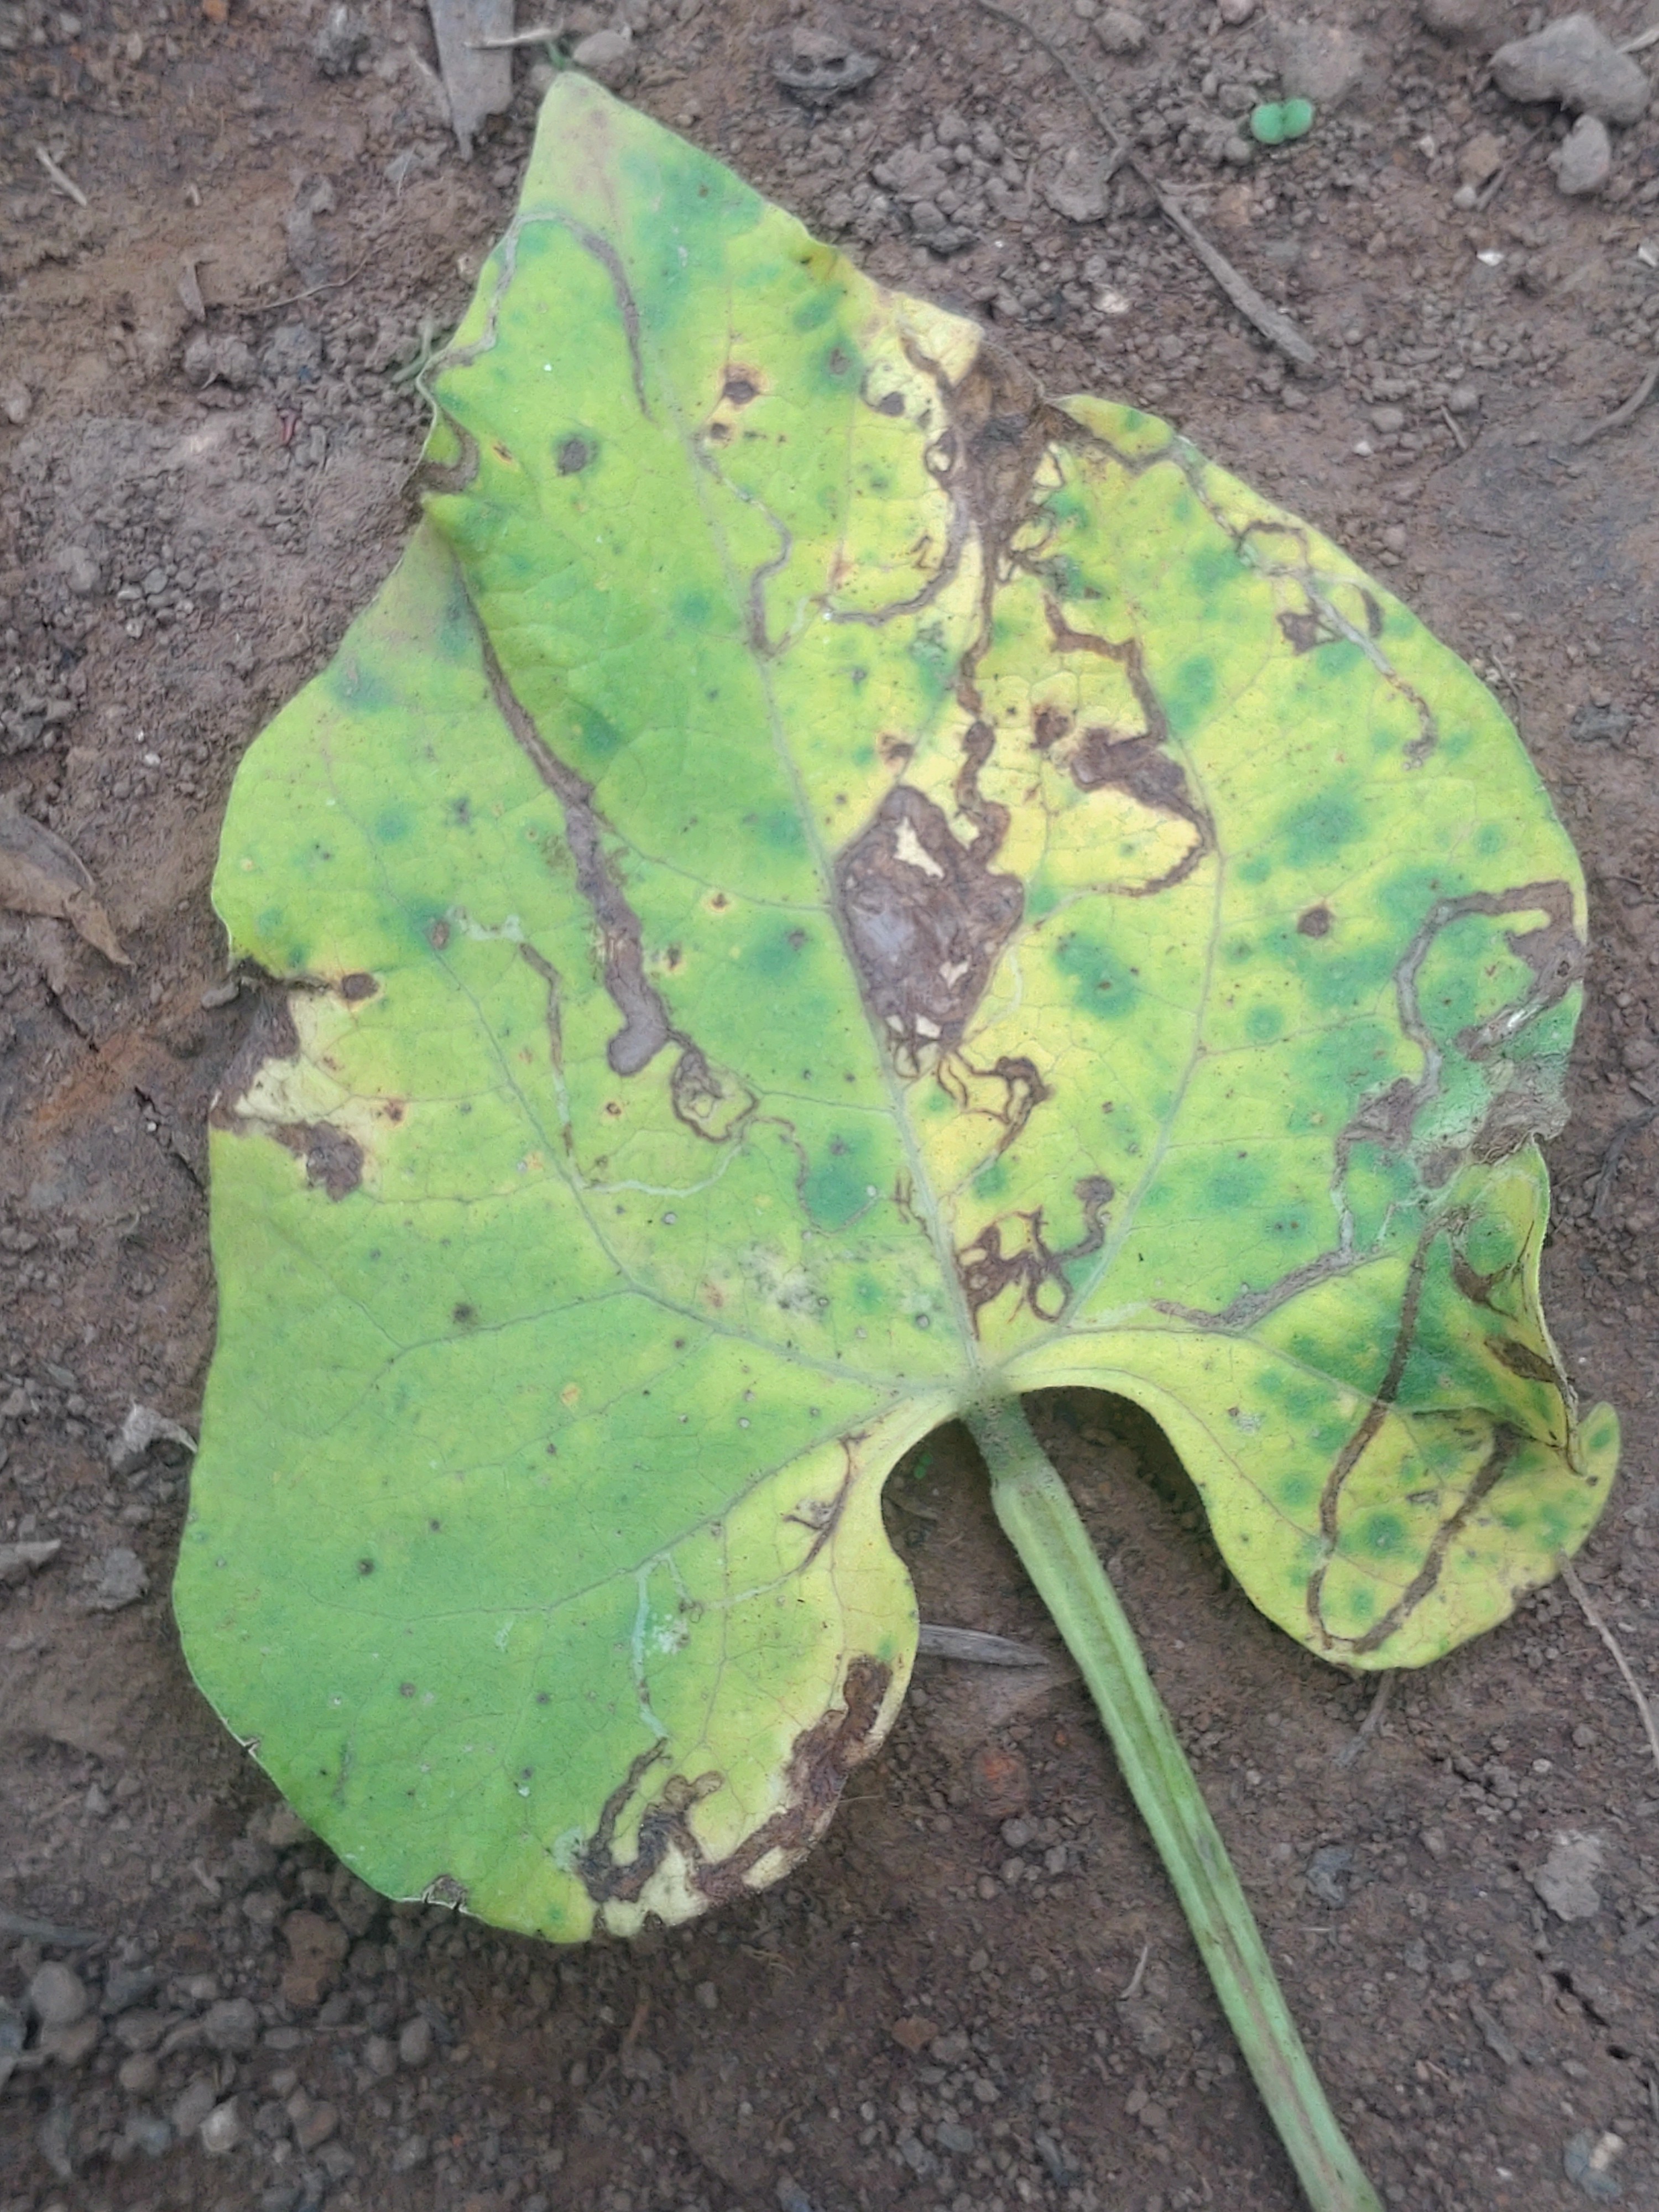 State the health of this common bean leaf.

anthracnose
